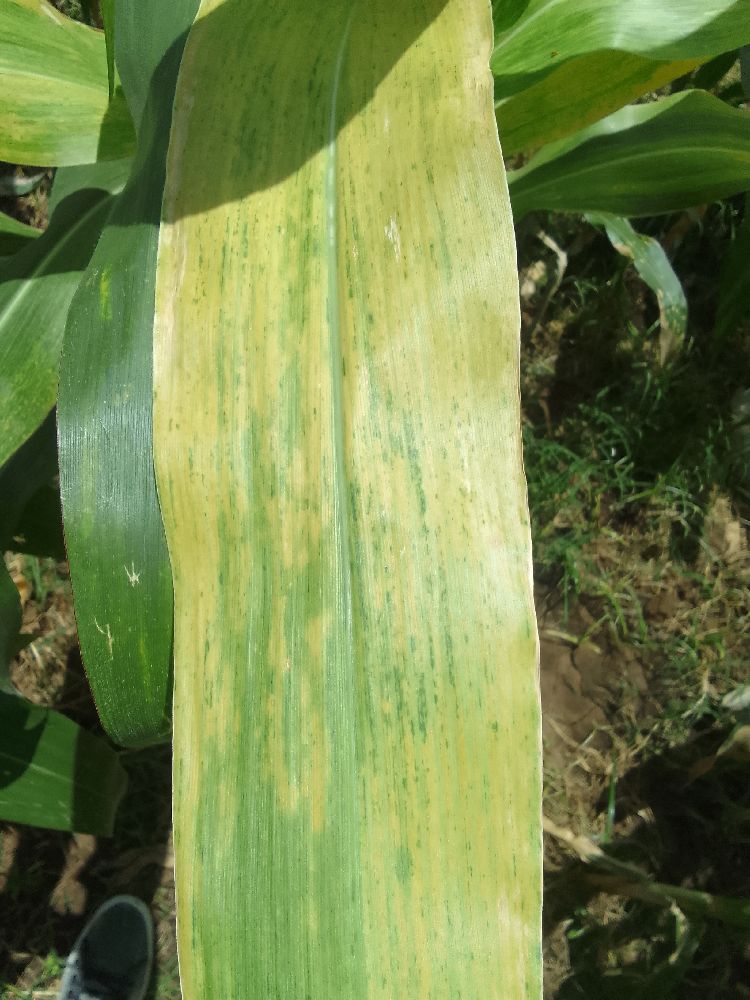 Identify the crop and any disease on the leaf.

maize, maize lethal necrosis
